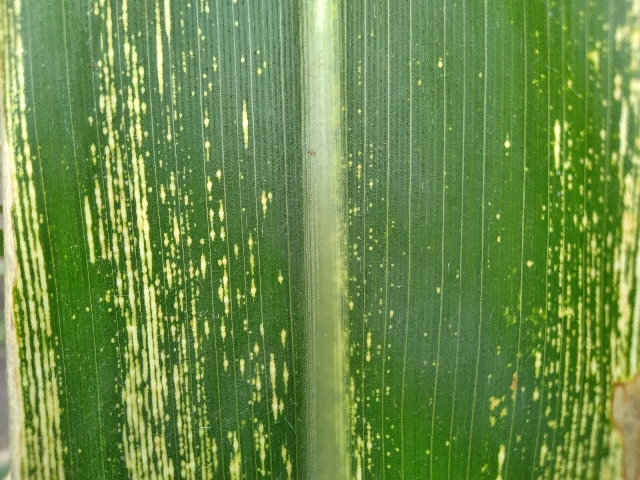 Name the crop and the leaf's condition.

maize, maize streak virus
